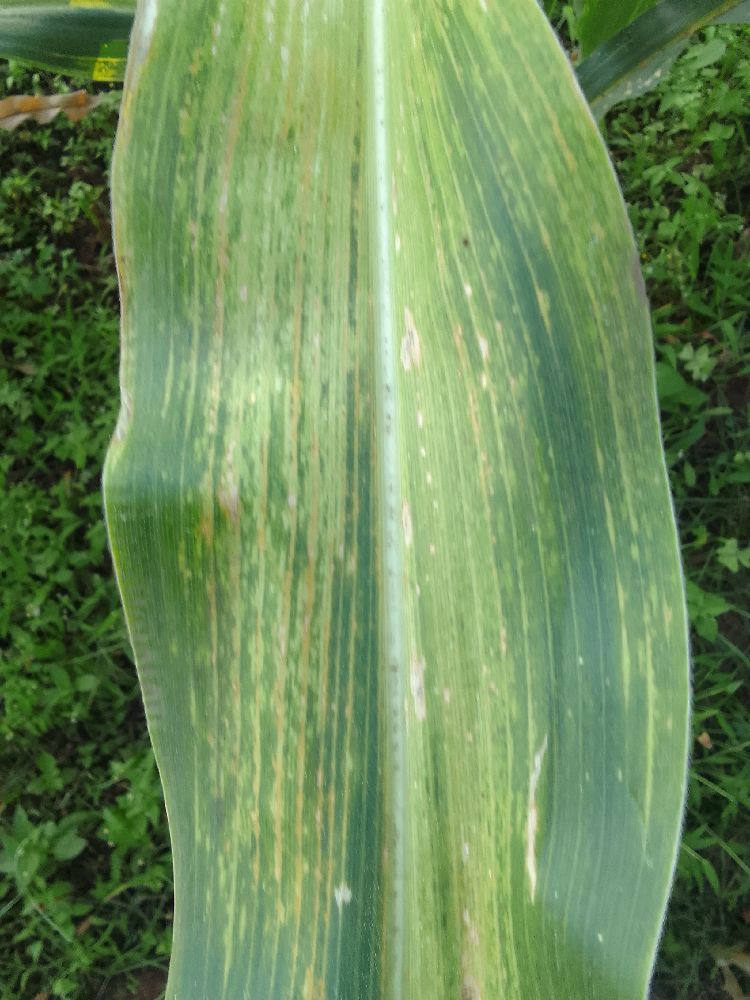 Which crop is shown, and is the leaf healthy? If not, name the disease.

maize, maize lethal necrosis
